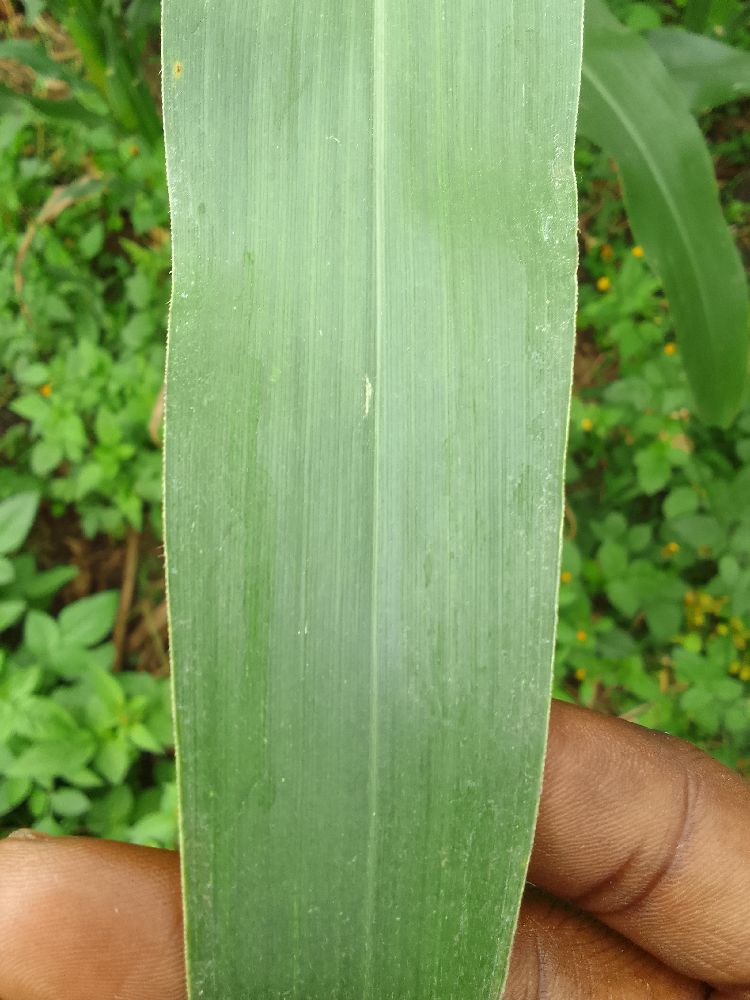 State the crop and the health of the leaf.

maize, healthy
